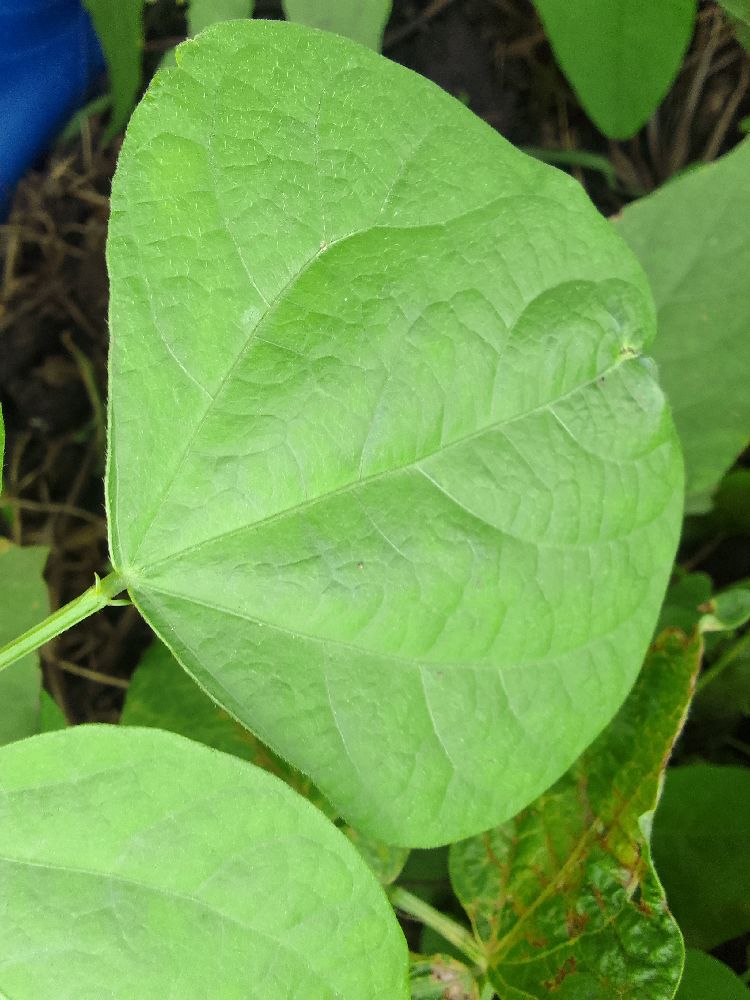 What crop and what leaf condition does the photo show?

common bean, healthy
